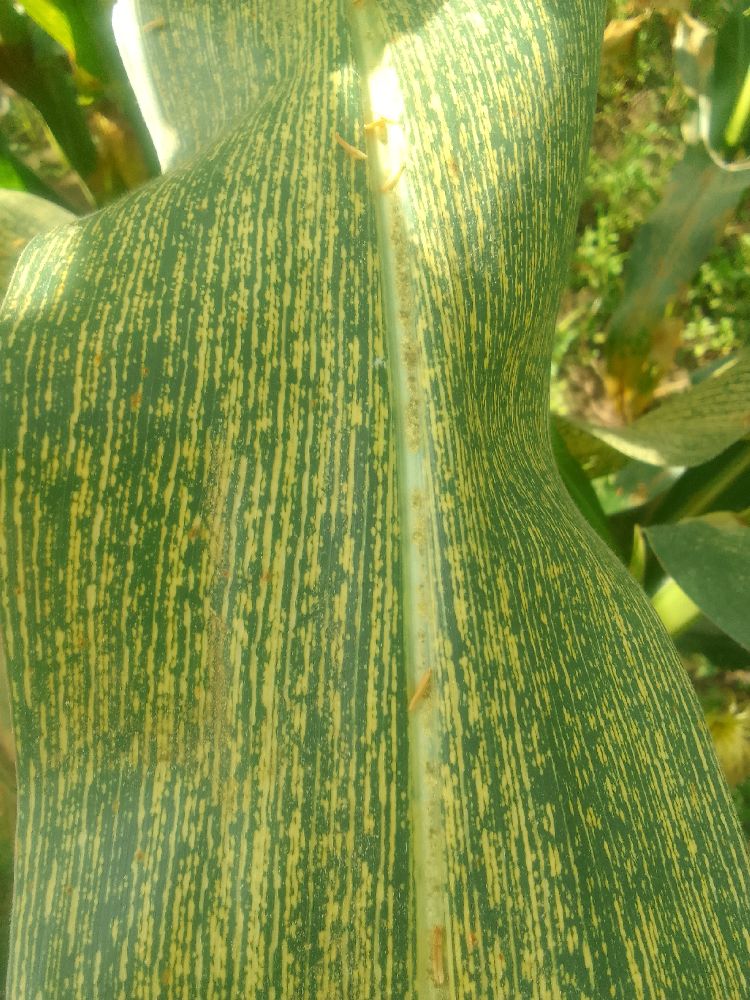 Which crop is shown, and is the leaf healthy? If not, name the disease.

maize, maize streak virus
